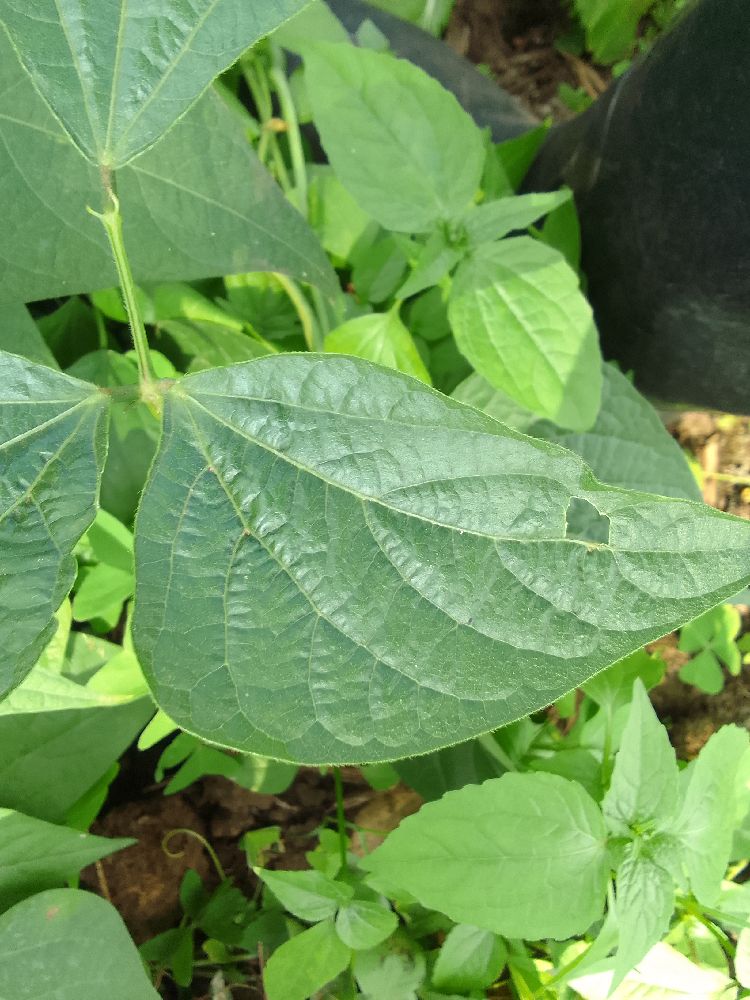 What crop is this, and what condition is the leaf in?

common bean, healthy
